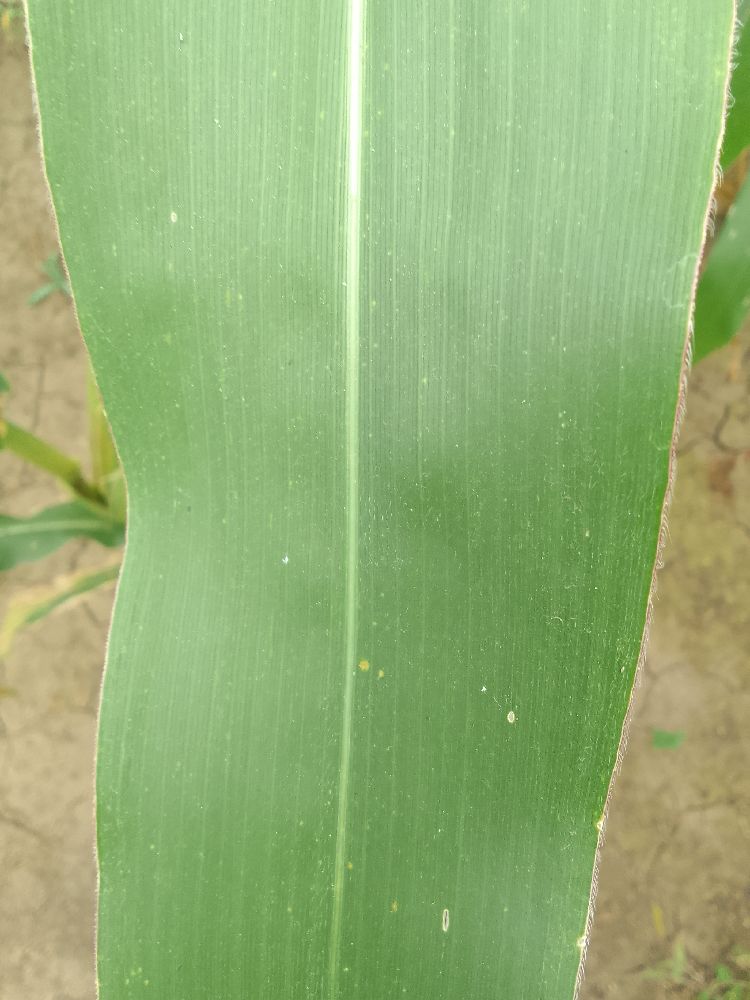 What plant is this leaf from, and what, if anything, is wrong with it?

maize, healthy
